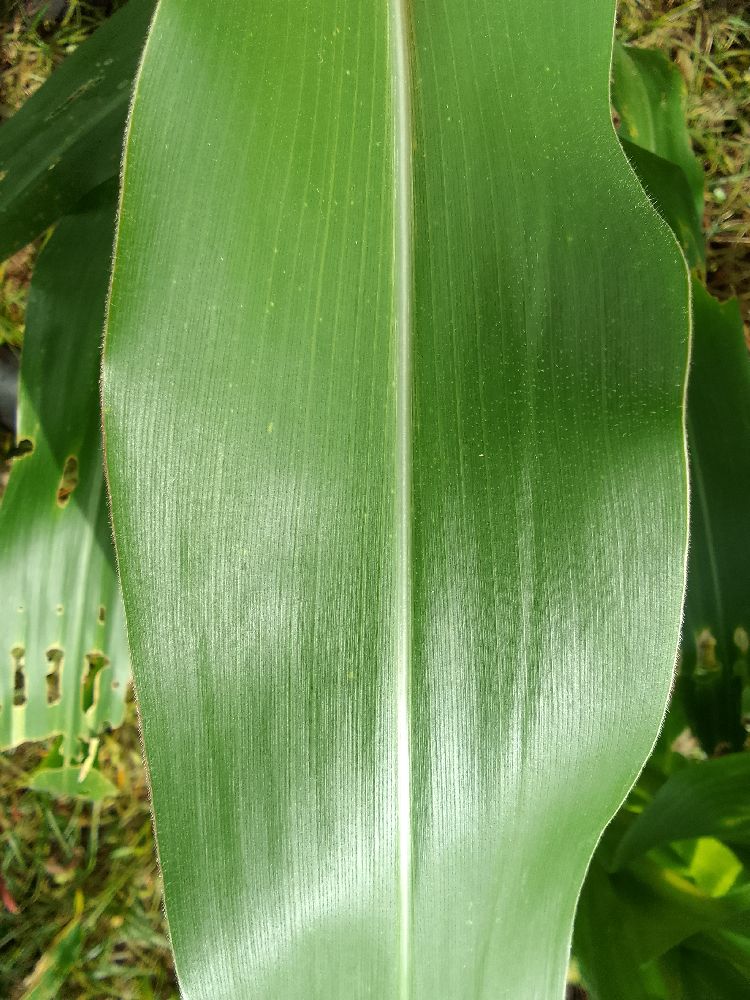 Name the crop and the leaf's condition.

maize, healthy
